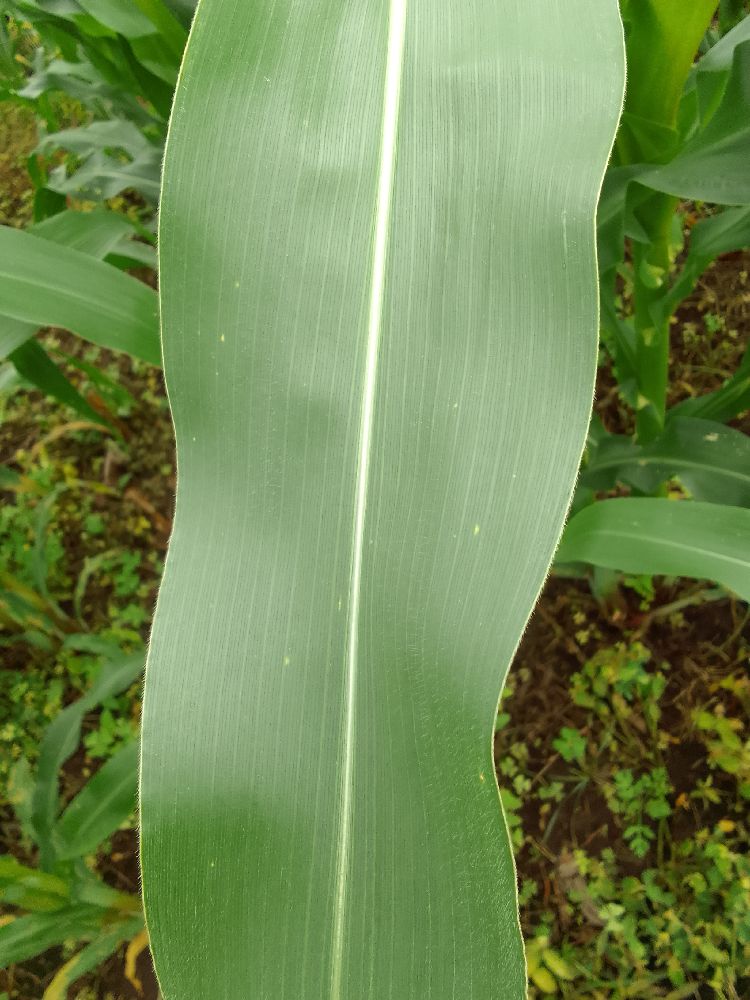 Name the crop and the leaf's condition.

maize, healthy
